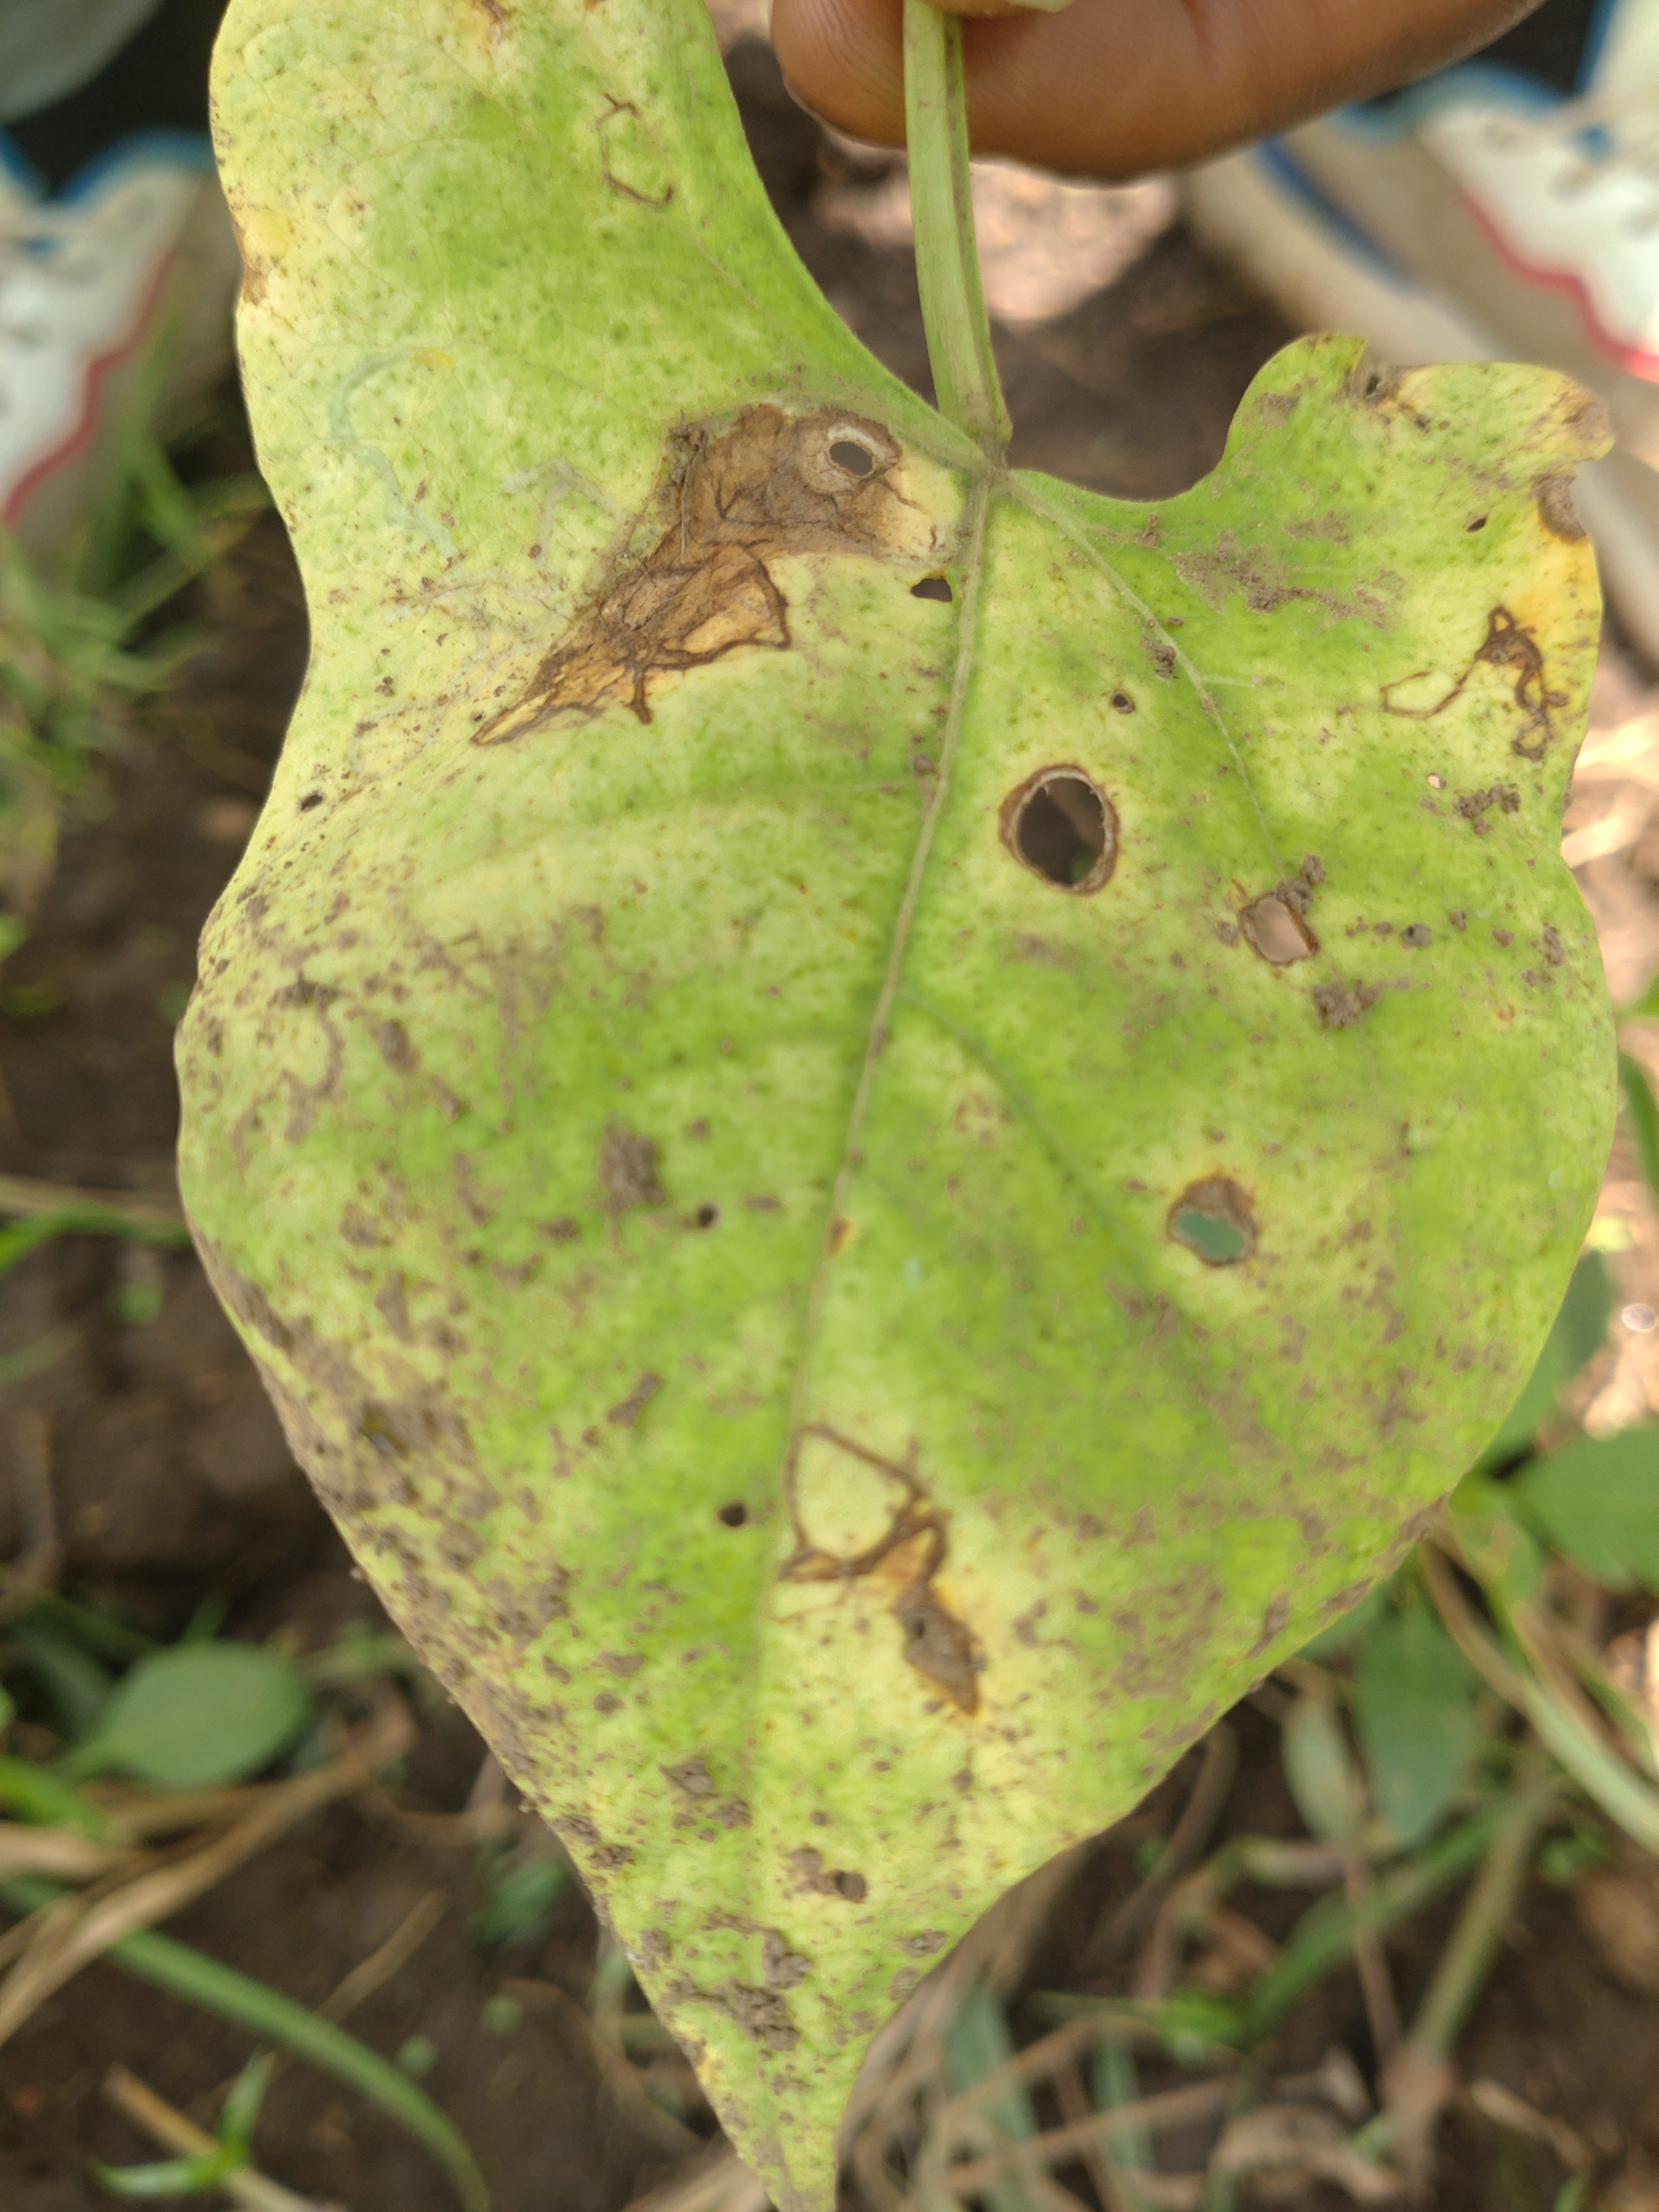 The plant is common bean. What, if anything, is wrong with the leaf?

anthracnose
